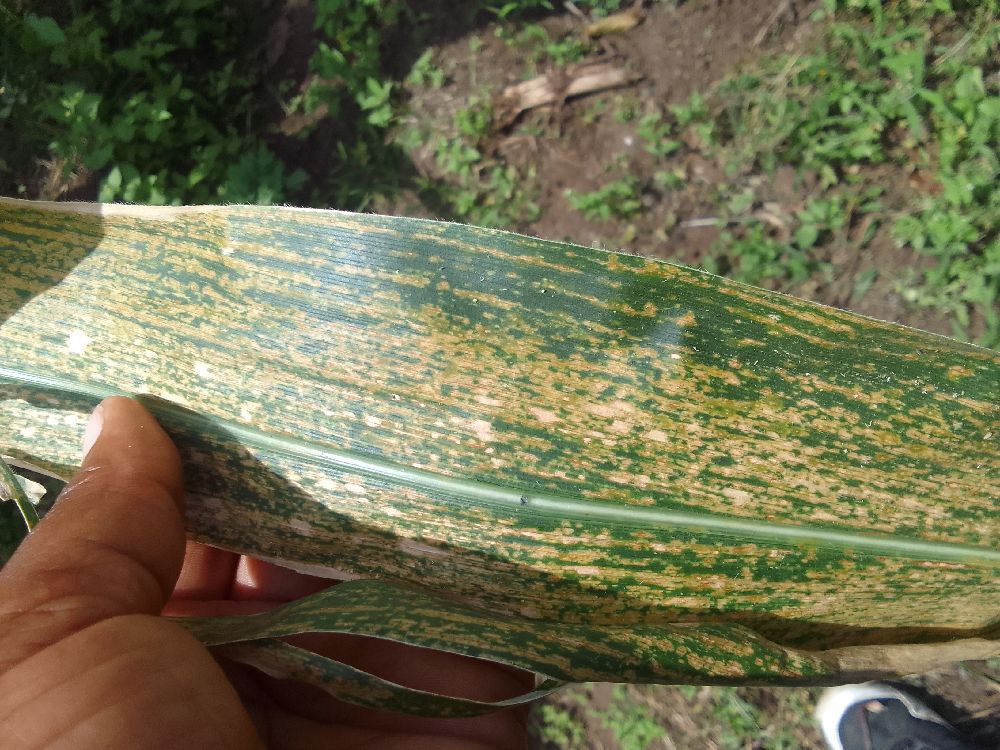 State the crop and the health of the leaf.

maize, maize lethal necrosis
